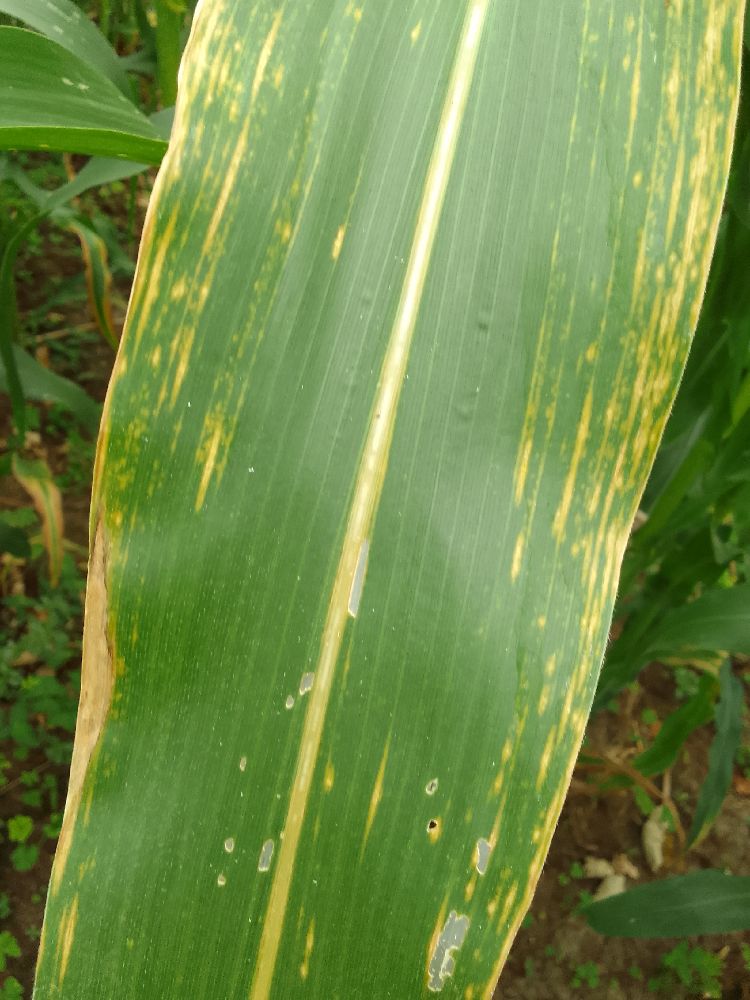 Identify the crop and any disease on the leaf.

maize, maize streak virus
